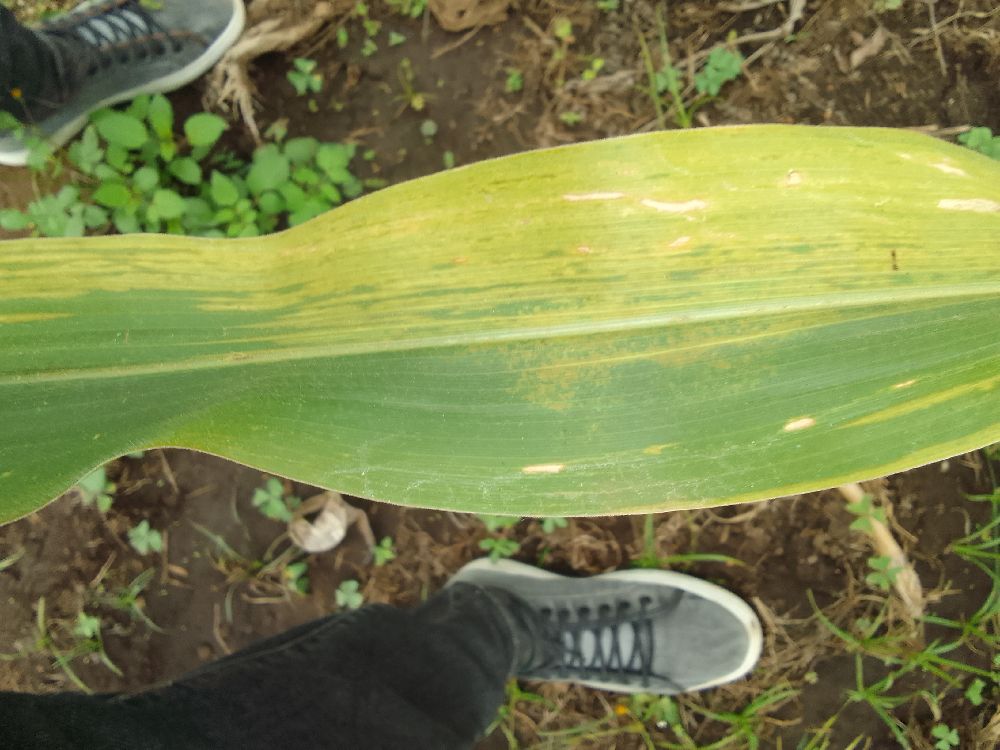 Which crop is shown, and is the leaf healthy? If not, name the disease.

maize, maize lethal necrosis
